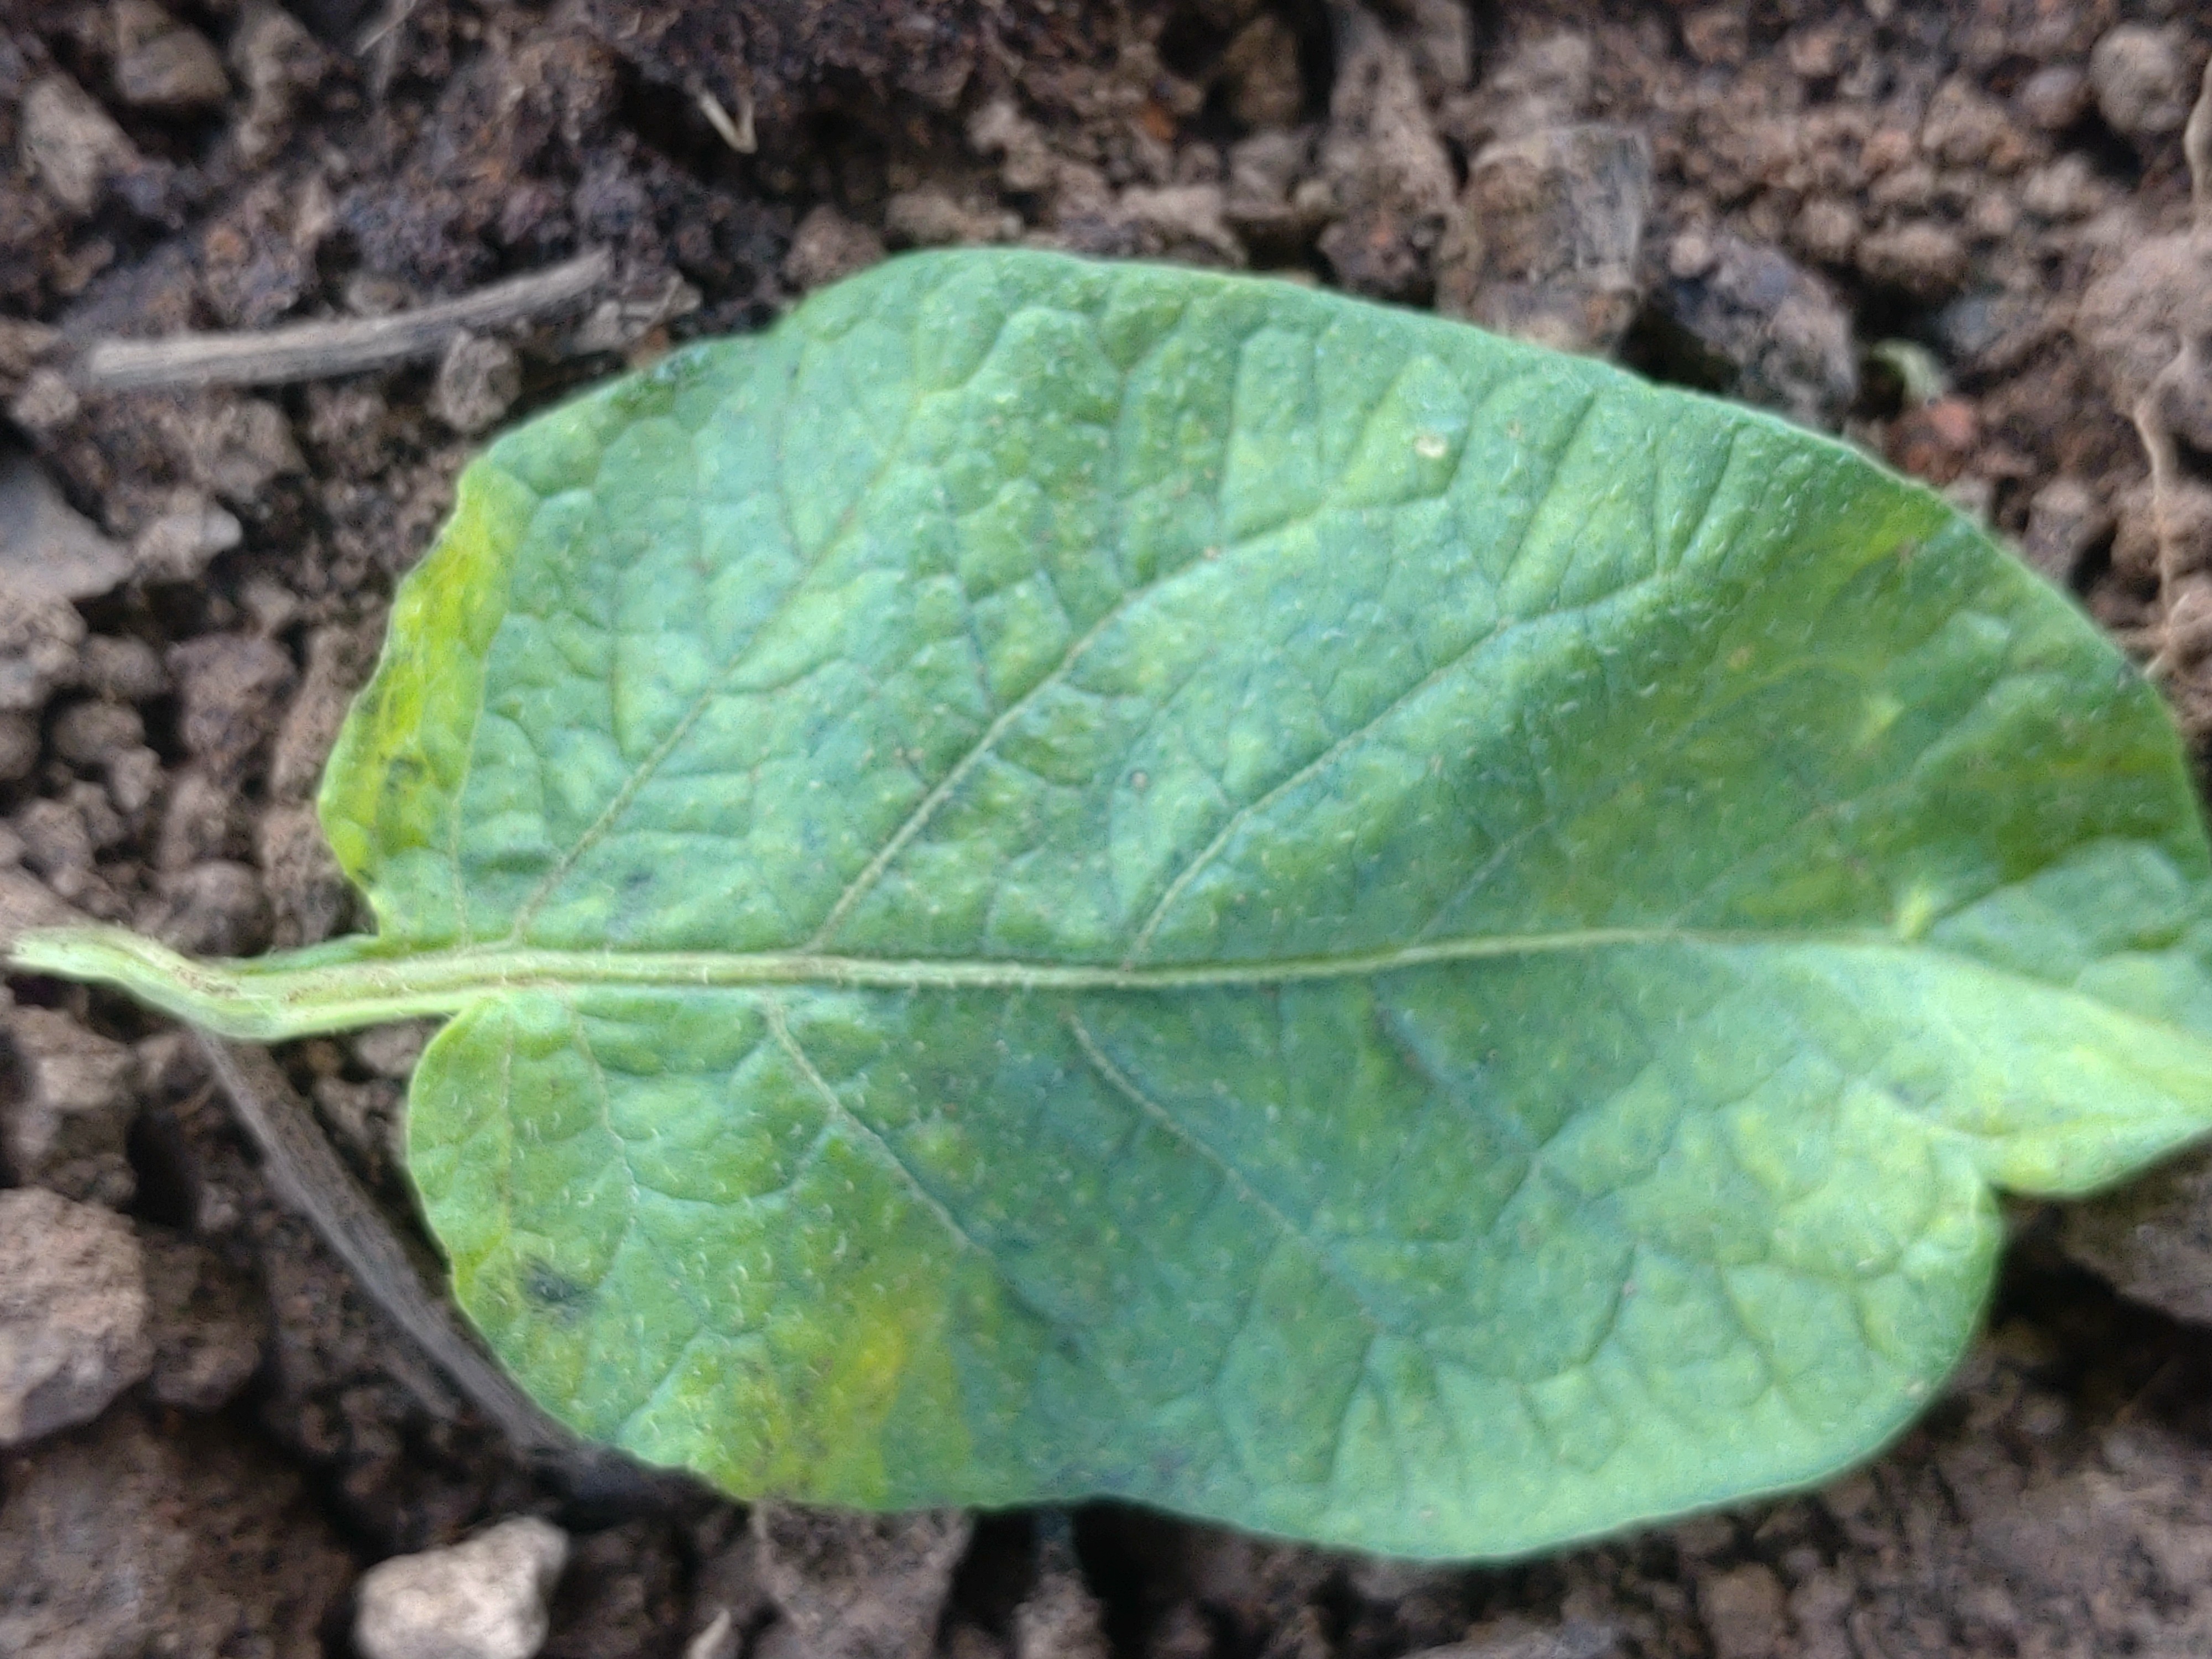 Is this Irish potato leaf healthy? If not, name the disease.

late blight
